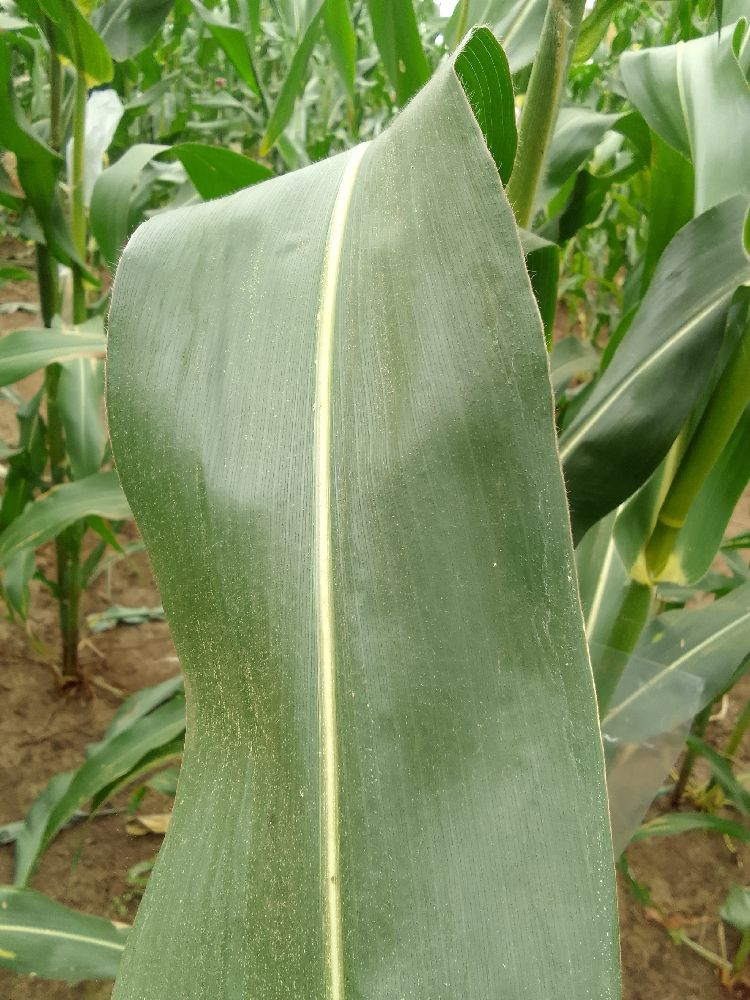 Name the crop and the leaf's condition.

maize, healthy
